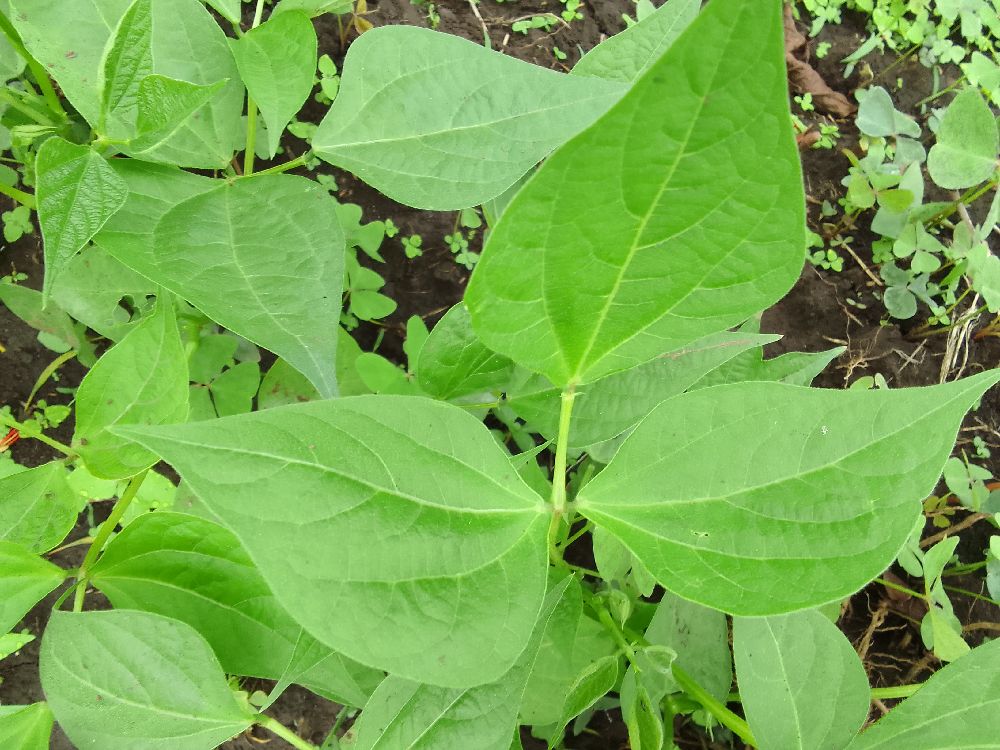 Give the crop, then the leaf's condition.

common bean, healthy
